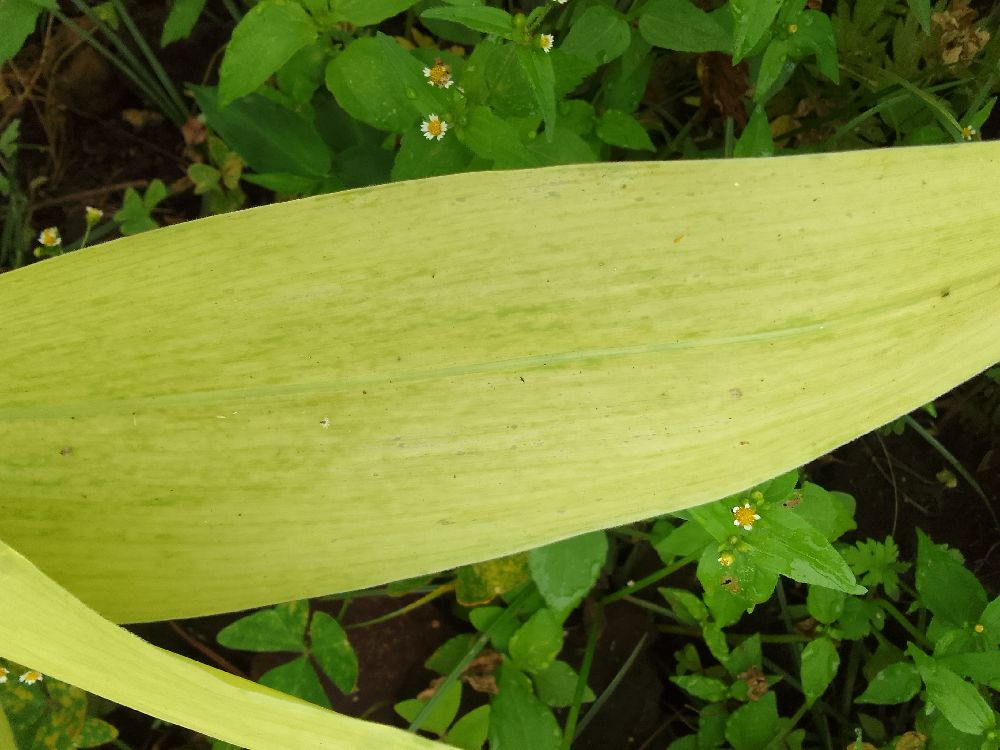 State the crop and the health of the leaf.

maize, maize lethal necrosis
